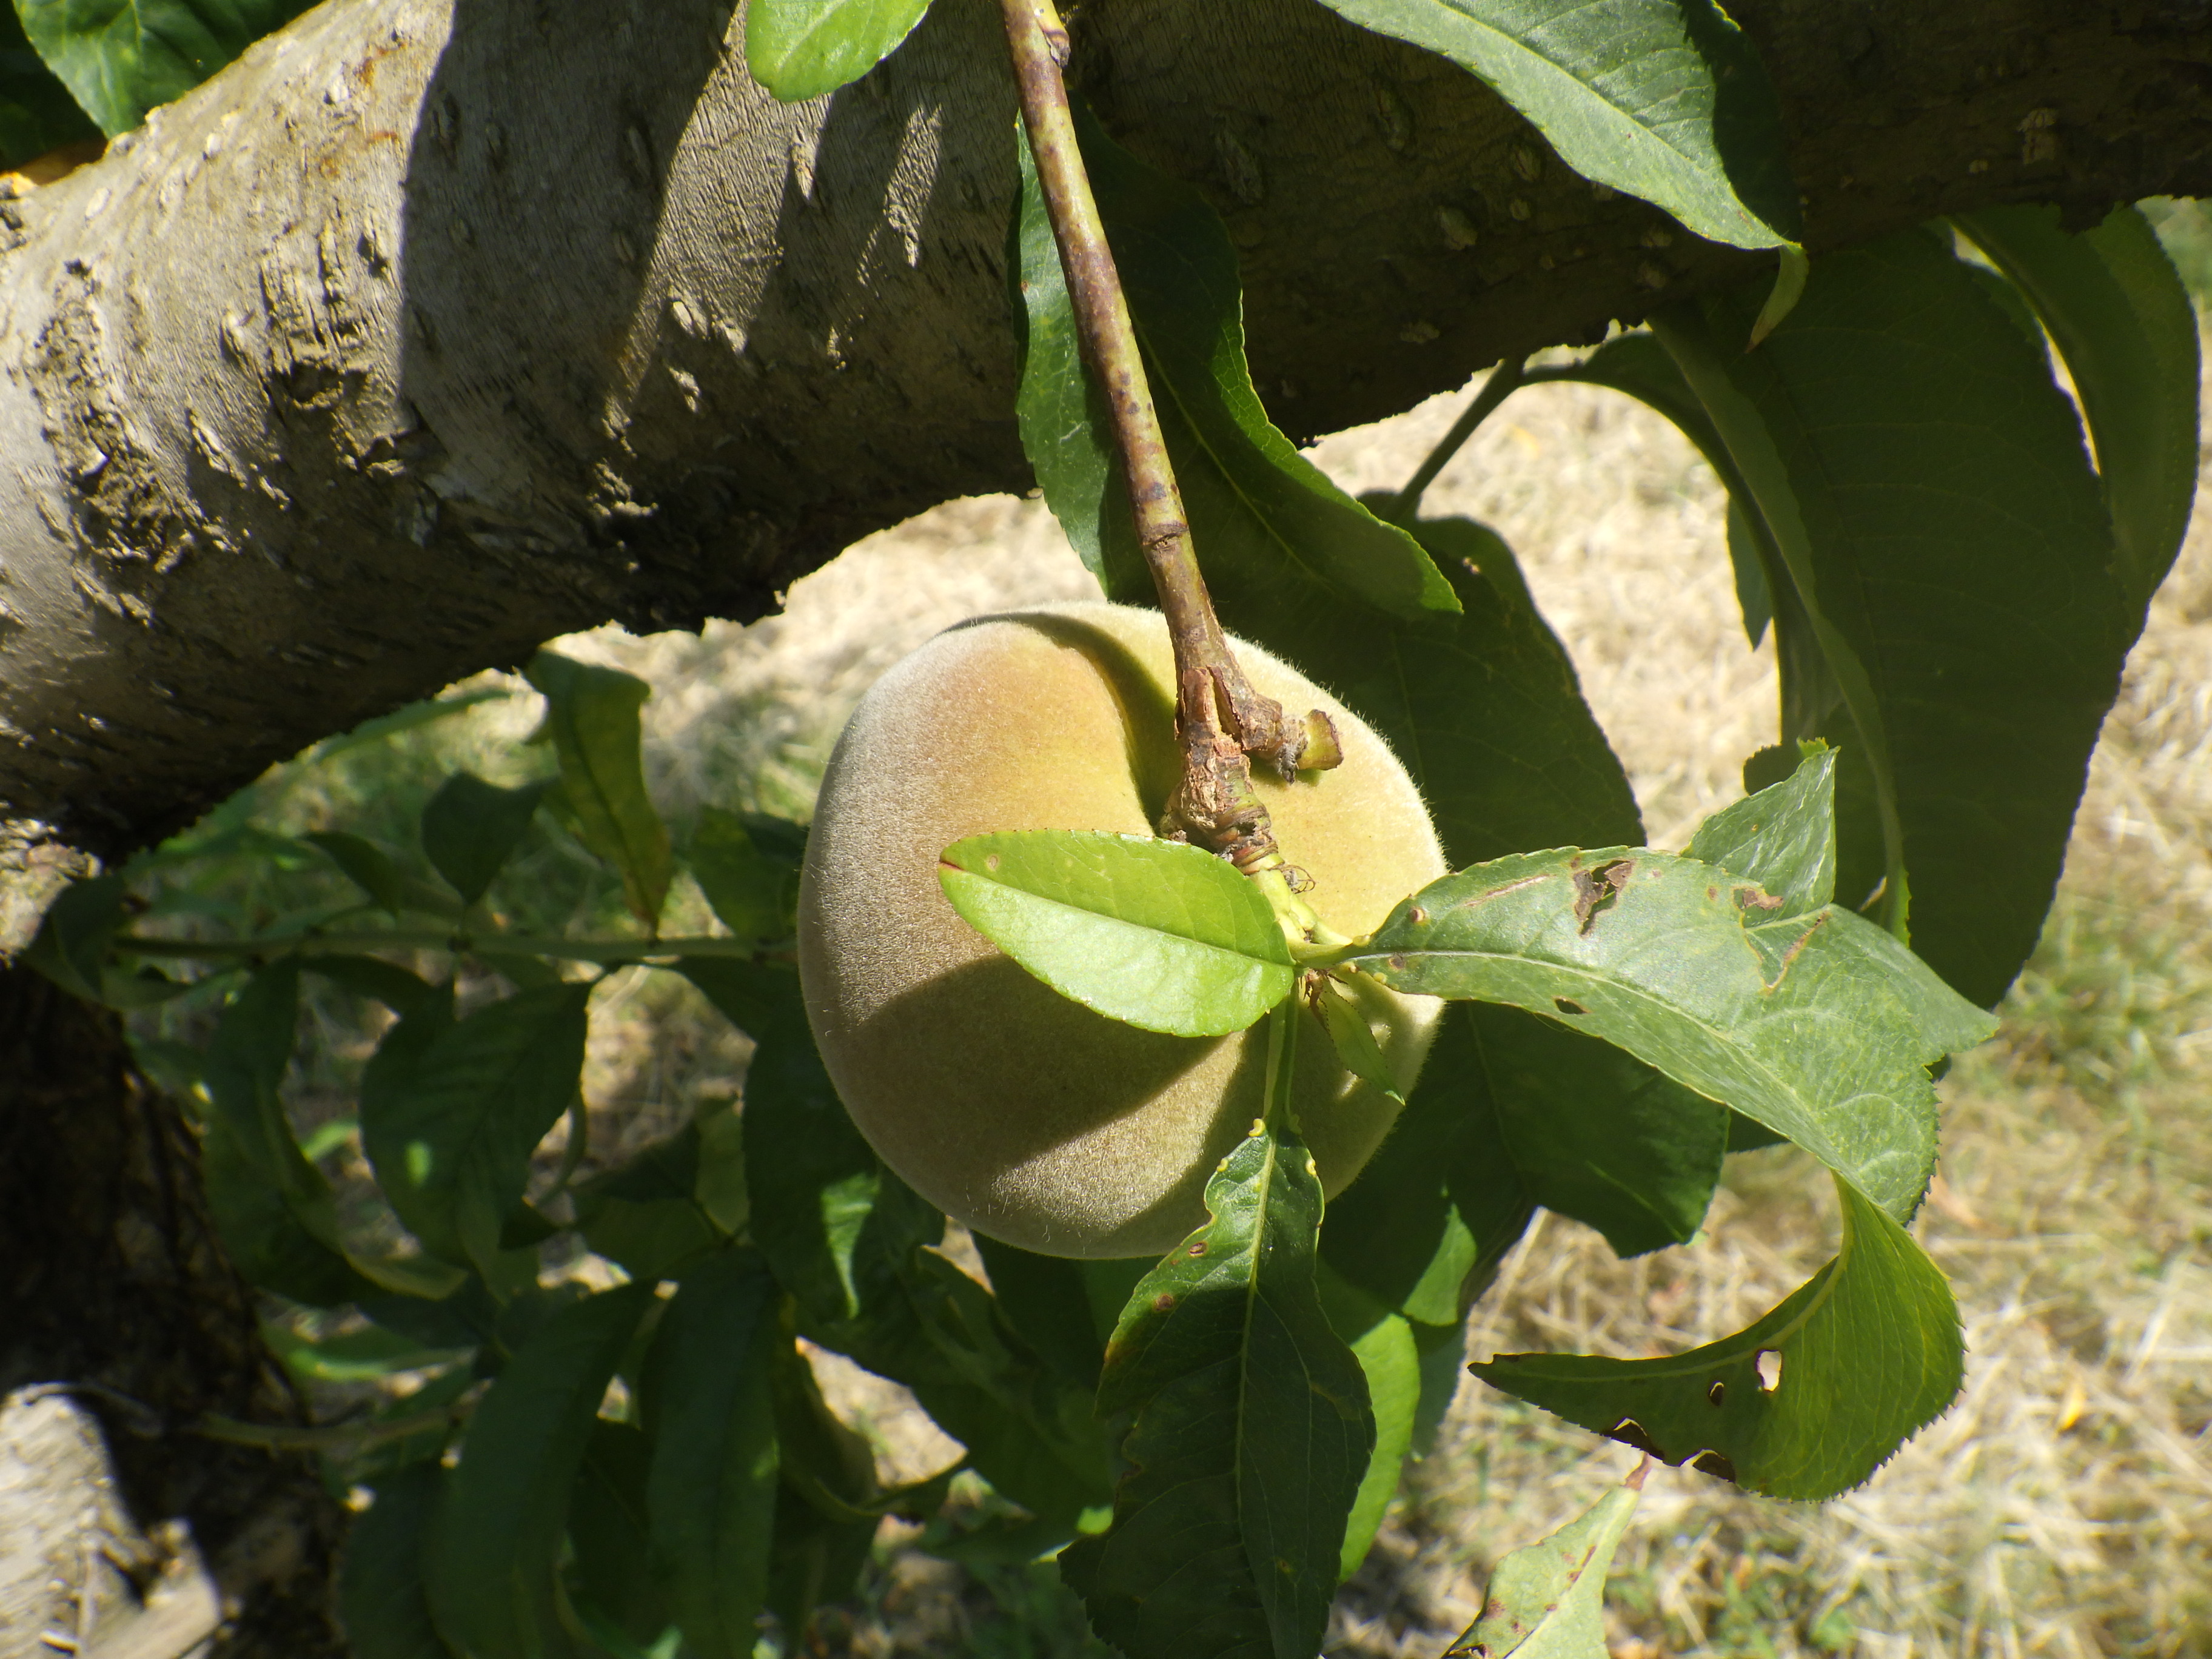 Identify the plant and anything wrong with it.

peach, shot hole disease
